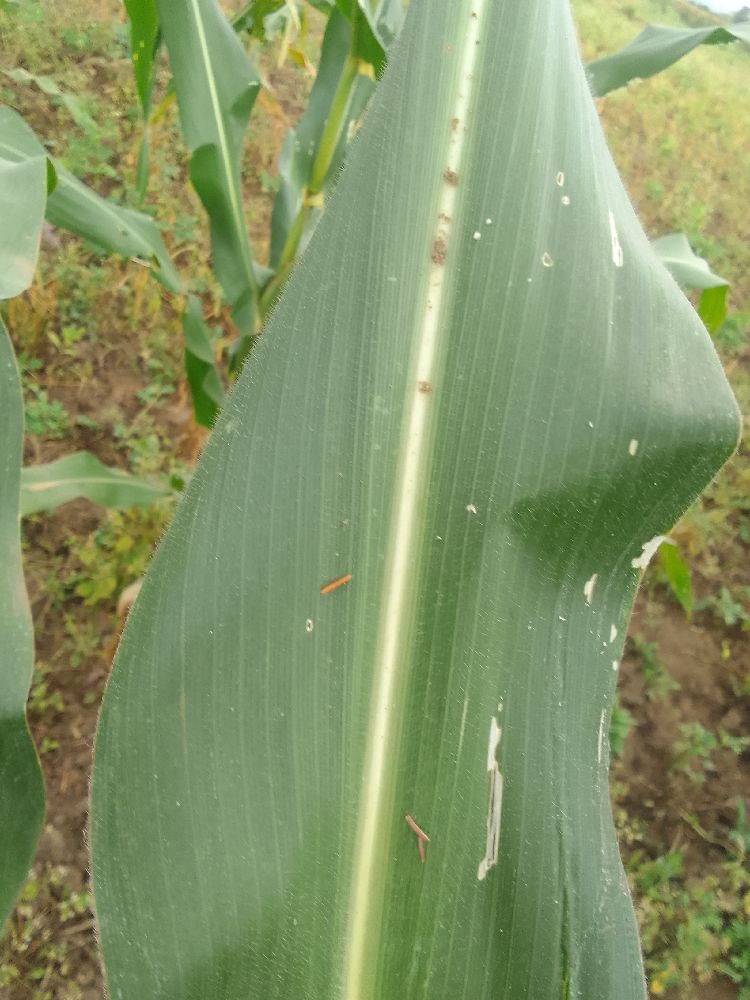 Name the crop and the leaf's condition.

maize, healthy
